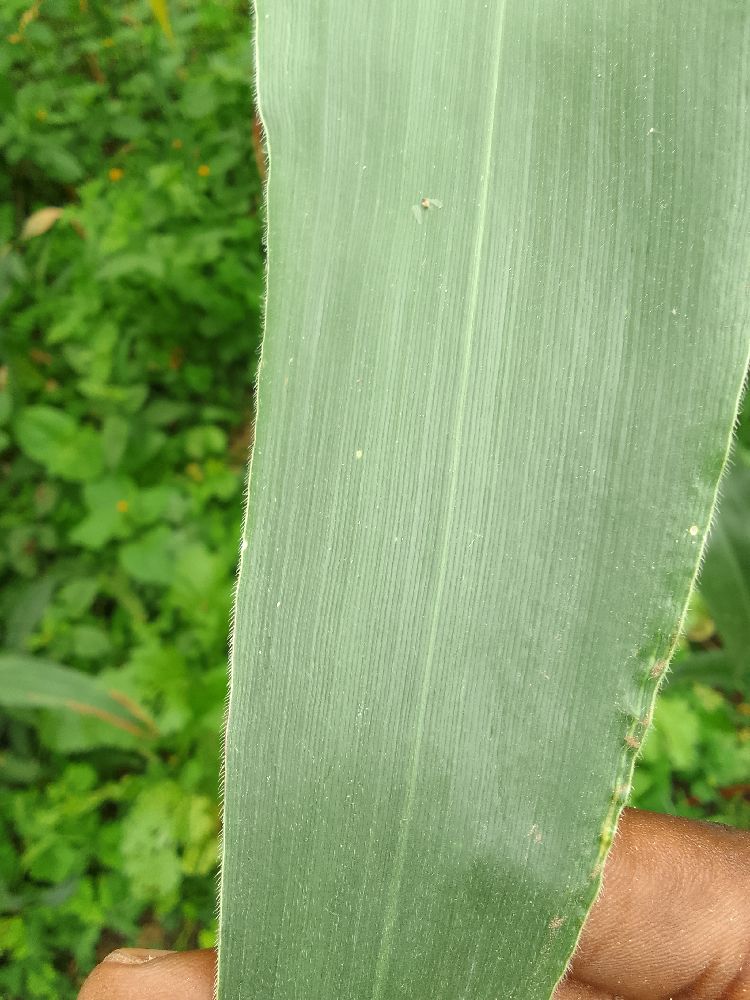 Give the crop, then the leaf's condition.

maize, healthy
